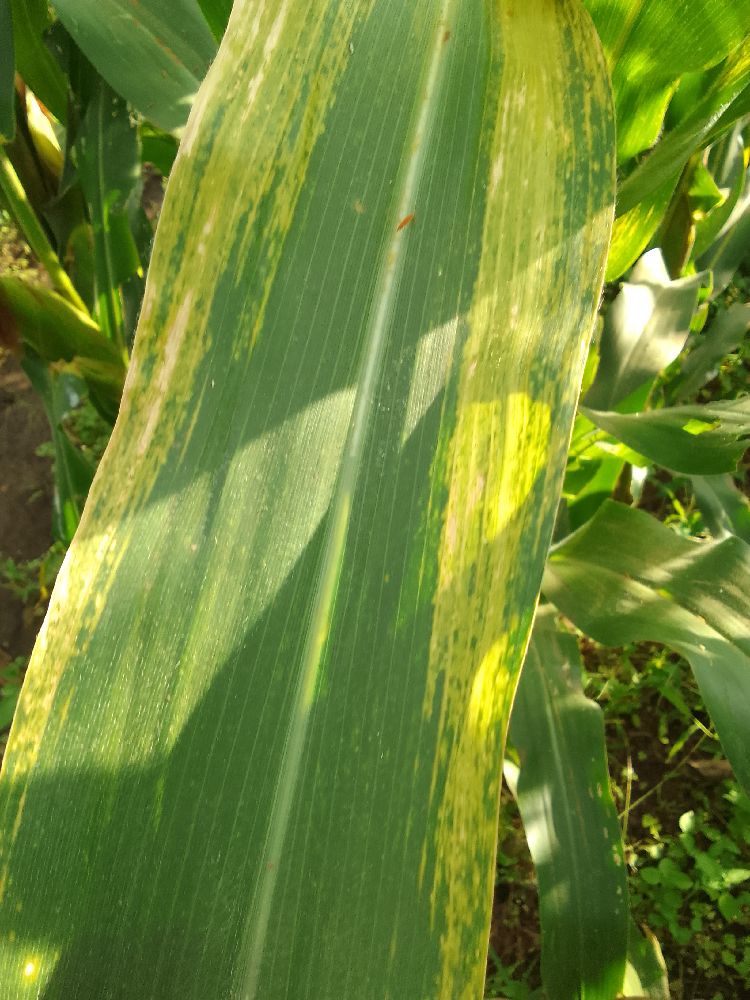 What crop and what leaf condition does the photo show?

maize, maize lethal necrosis
